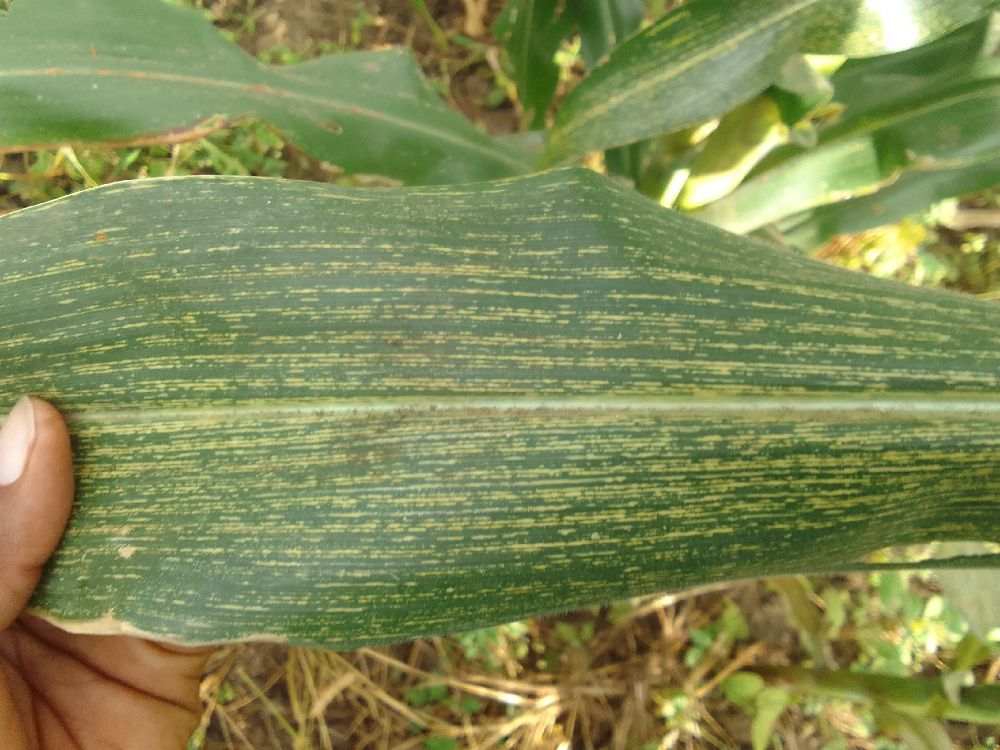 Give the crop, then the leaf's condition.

maize, maize streak virus
